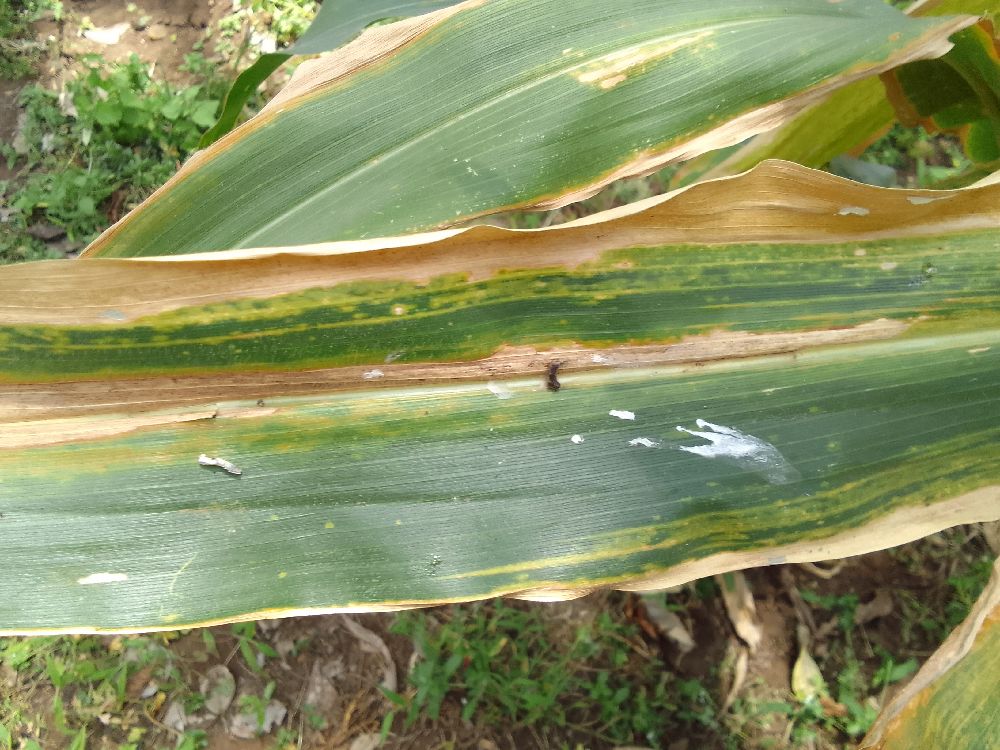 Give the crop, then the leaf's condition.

maize, maize lethal necrosis
